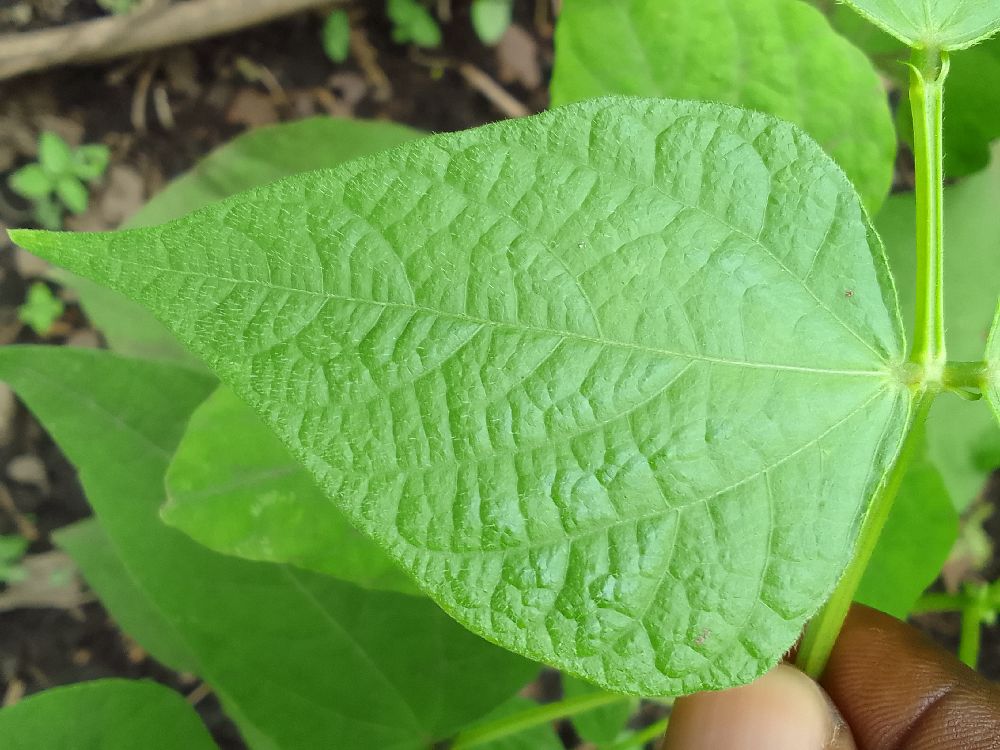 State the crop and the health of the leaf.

common bean, healthy
